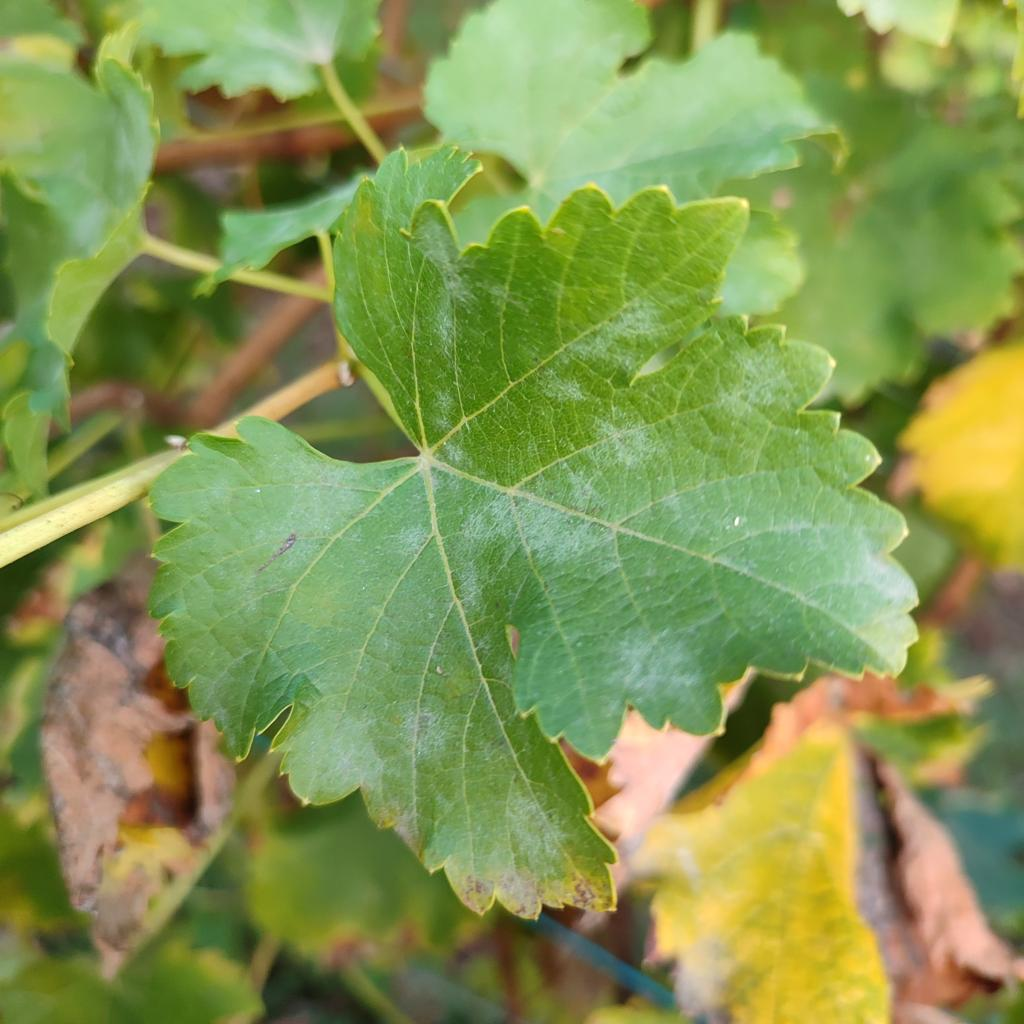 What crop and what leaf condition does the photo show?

grapevine, powdery mildew
